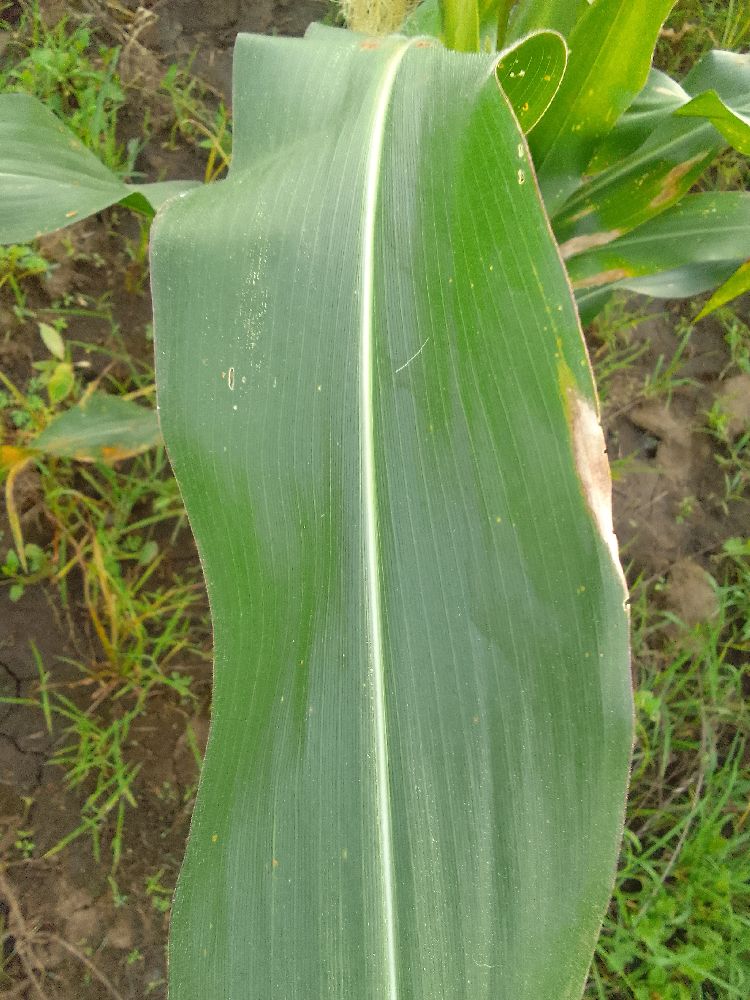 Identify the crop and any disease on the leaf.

maize, healthy
